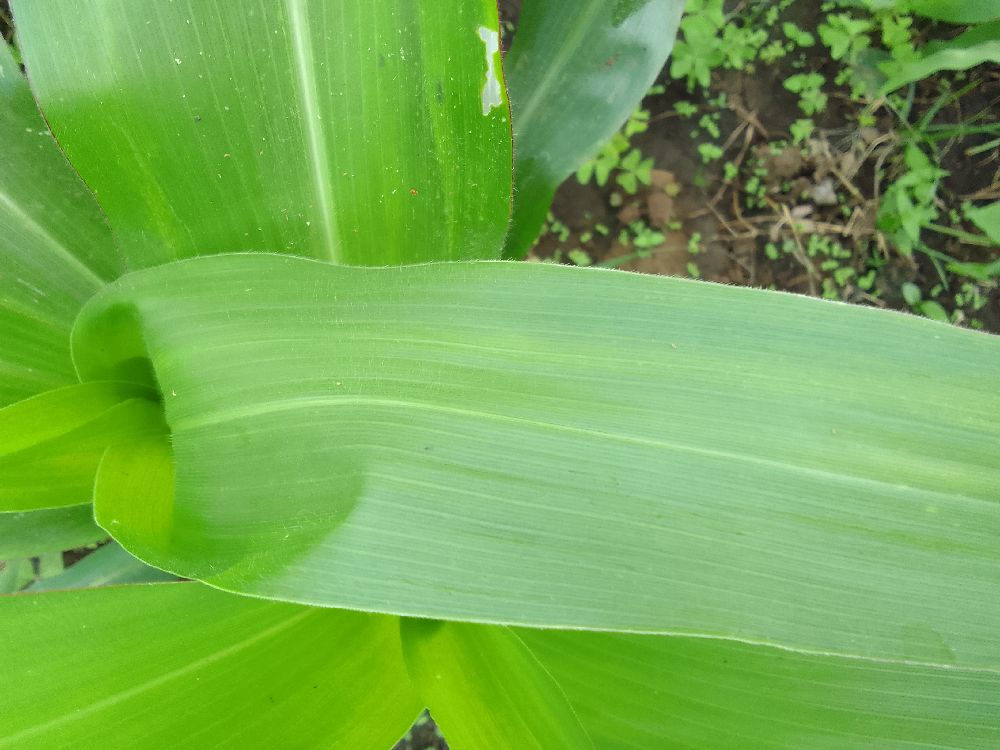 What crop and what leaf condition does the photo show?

maize, healthy
